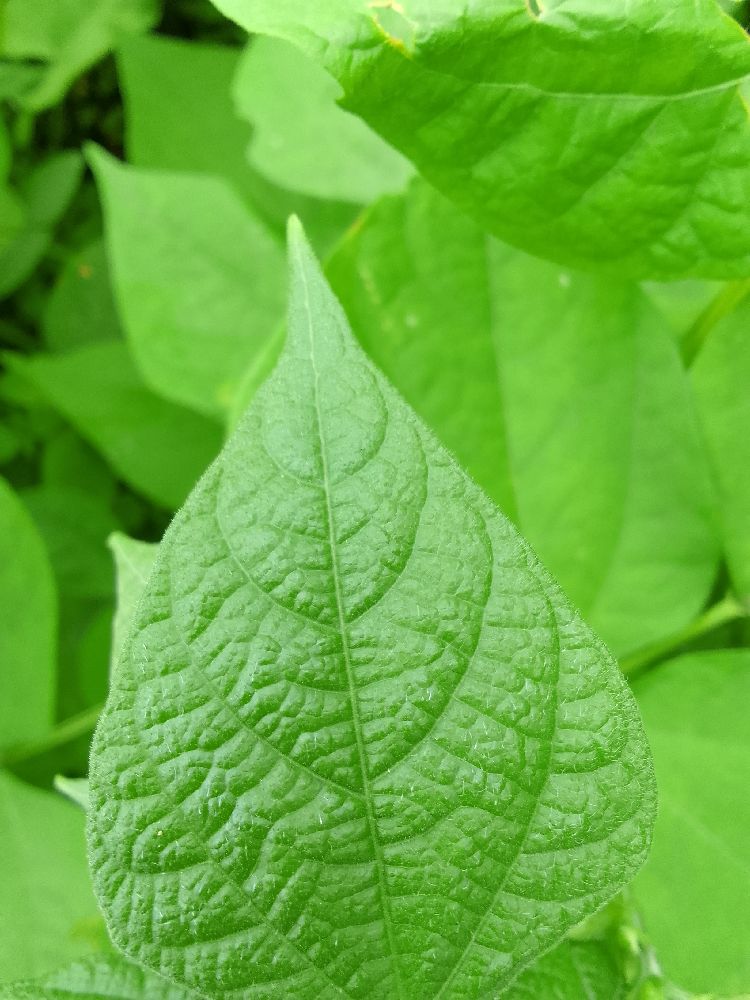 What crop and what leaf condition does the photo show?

common bean, healthy
